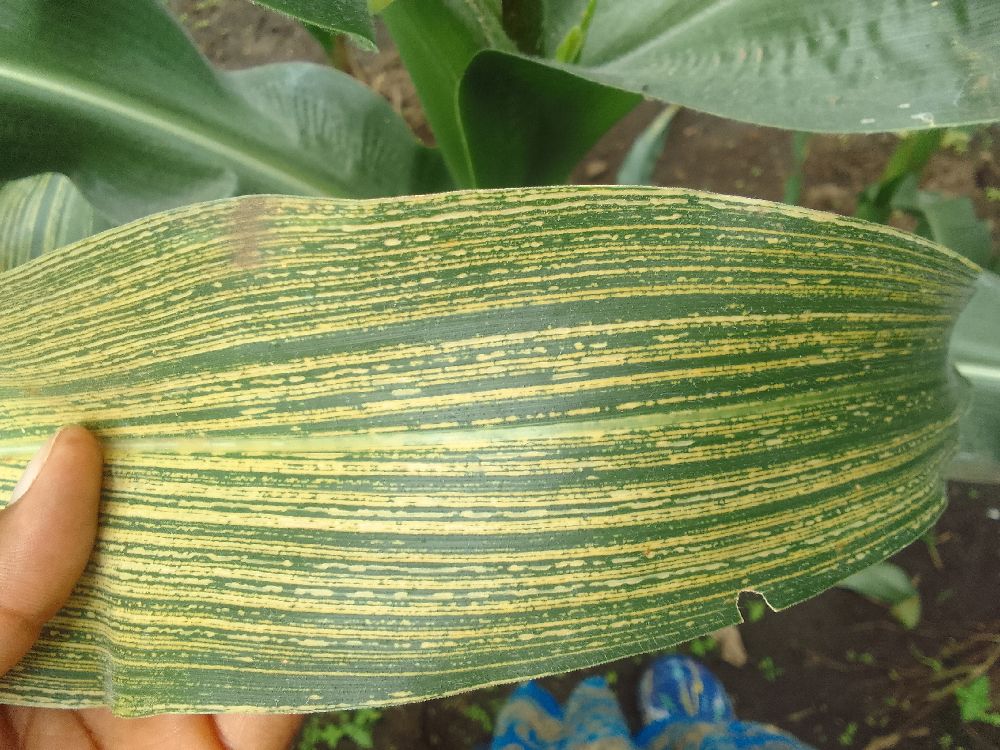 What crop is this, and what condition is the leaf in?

maize, maize streak virus
